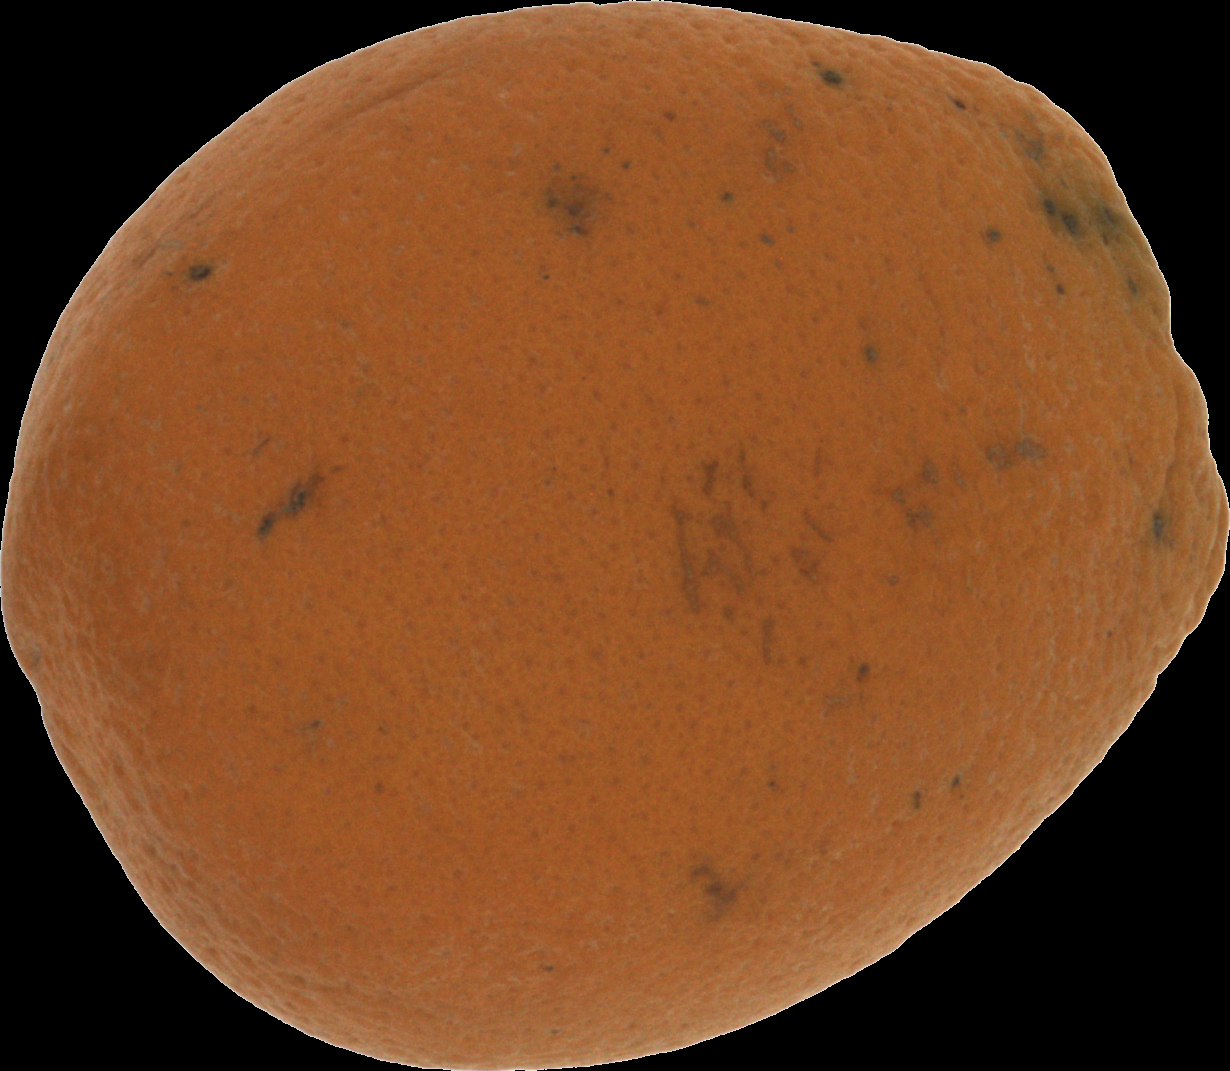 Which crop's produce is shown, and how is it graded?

orange, bad
